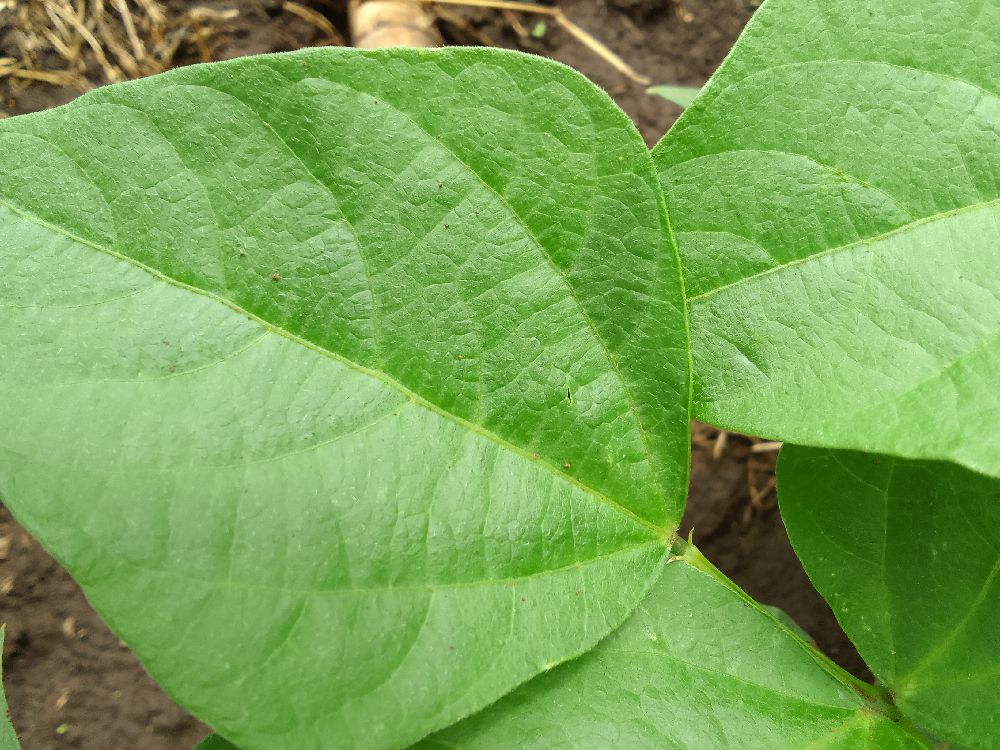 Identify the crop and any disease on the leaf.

common bean, healthy
